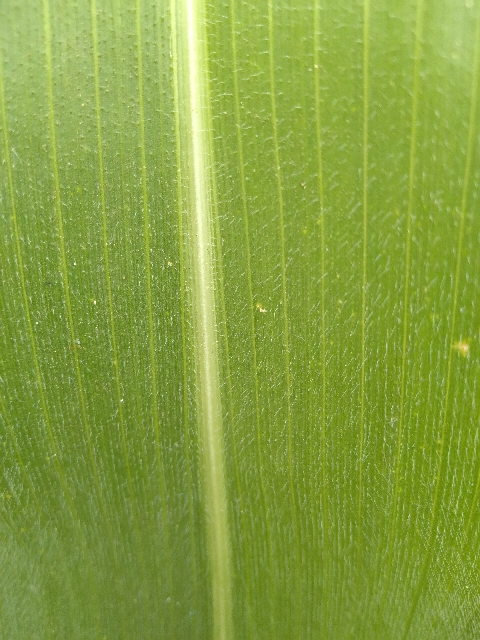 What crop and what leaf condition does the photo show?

maize, healthy
